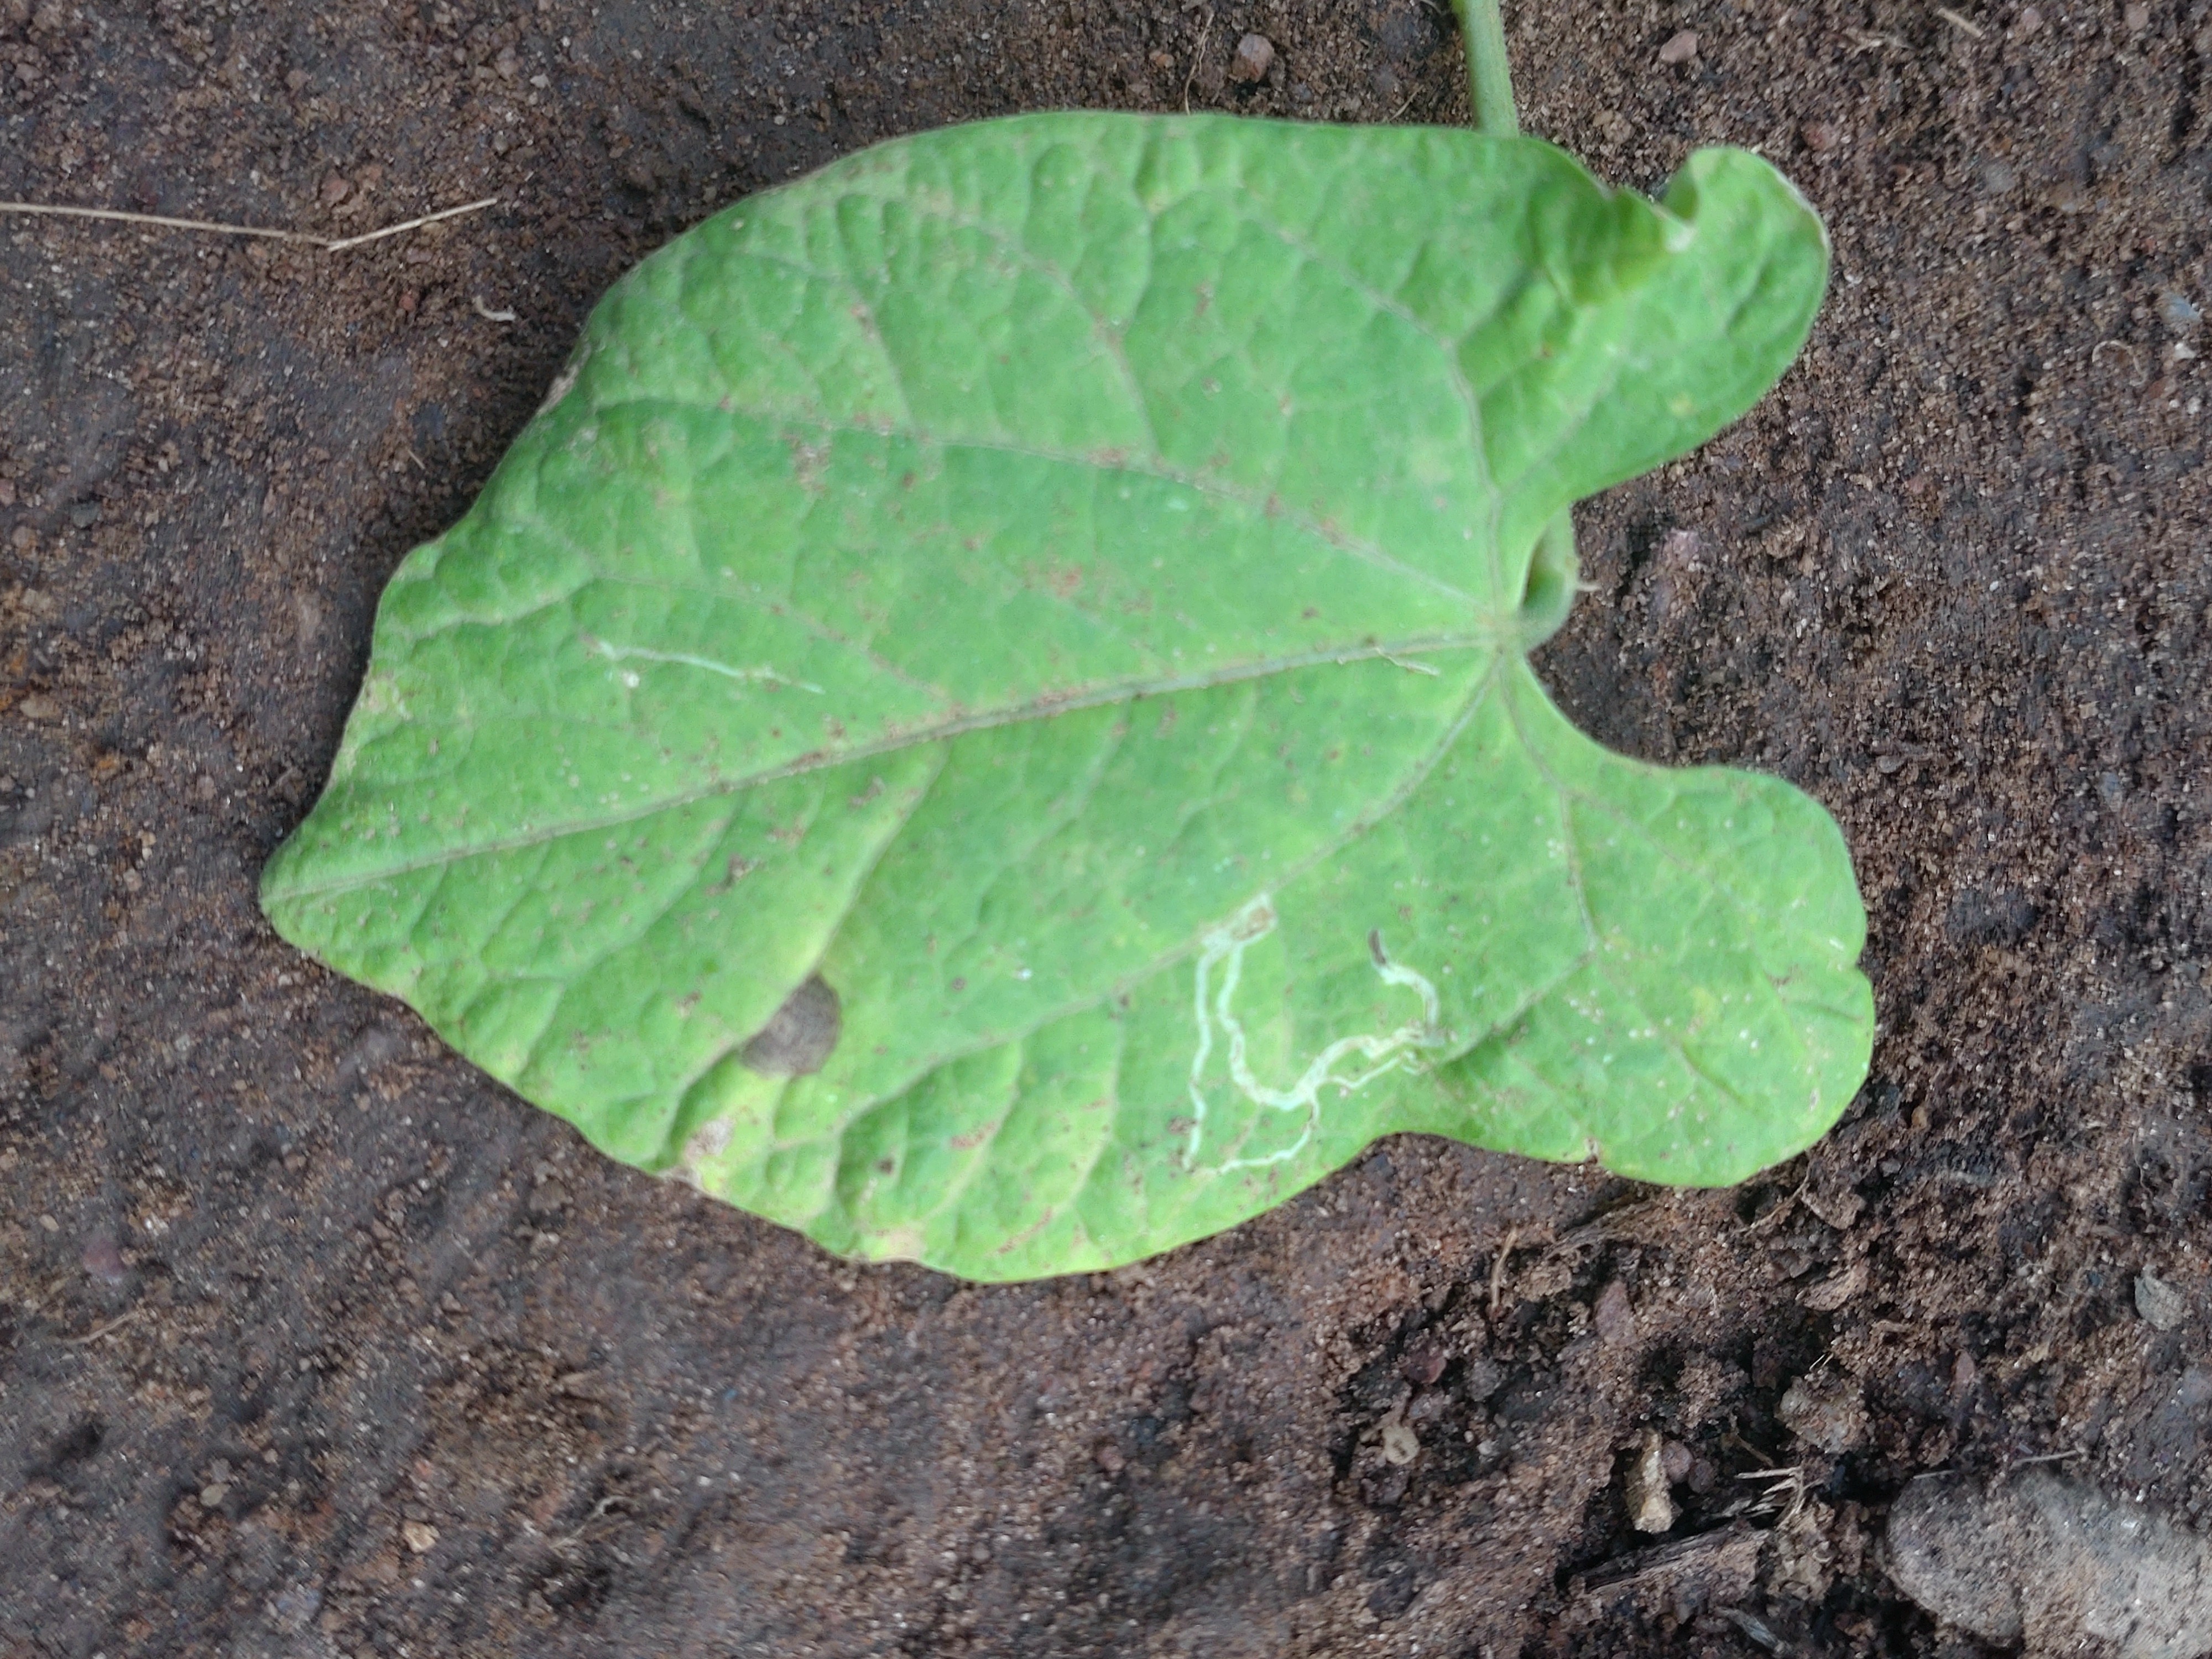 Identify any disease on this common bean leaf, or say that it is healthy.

anthracnose
